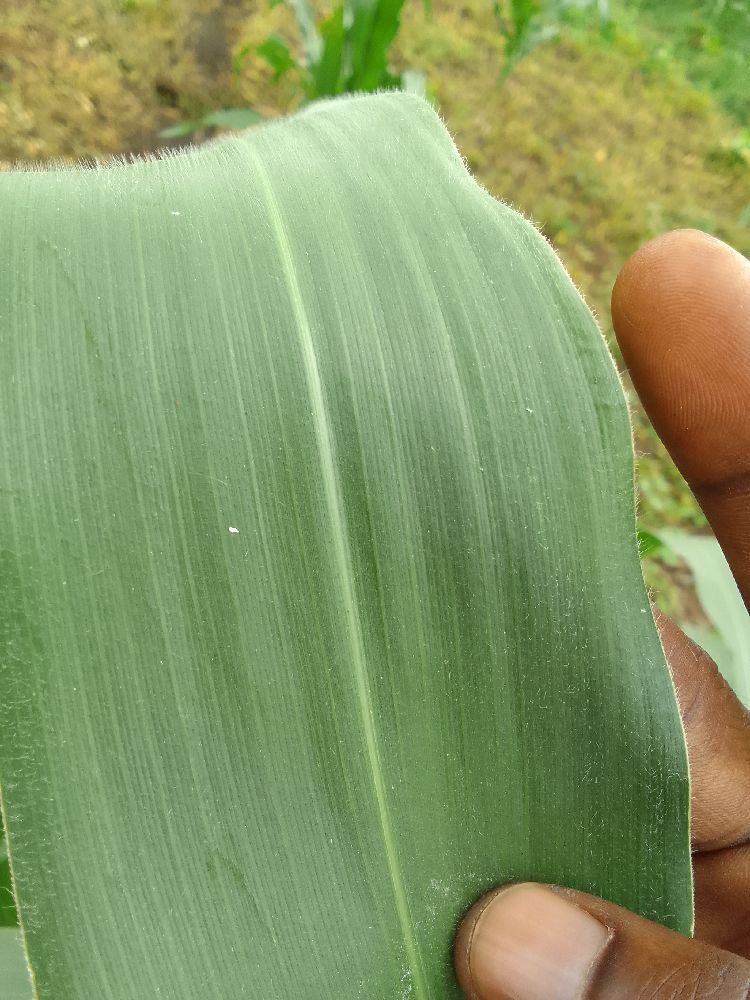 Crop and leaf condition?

maize, healthy
